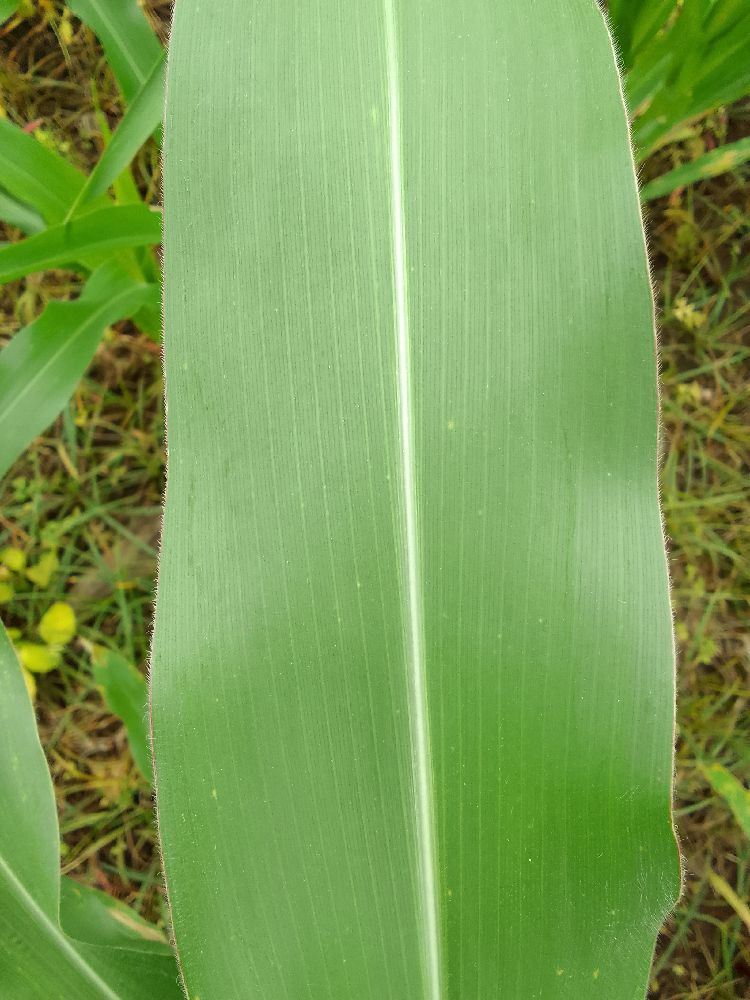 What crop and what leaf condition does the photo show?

maize, healthy
